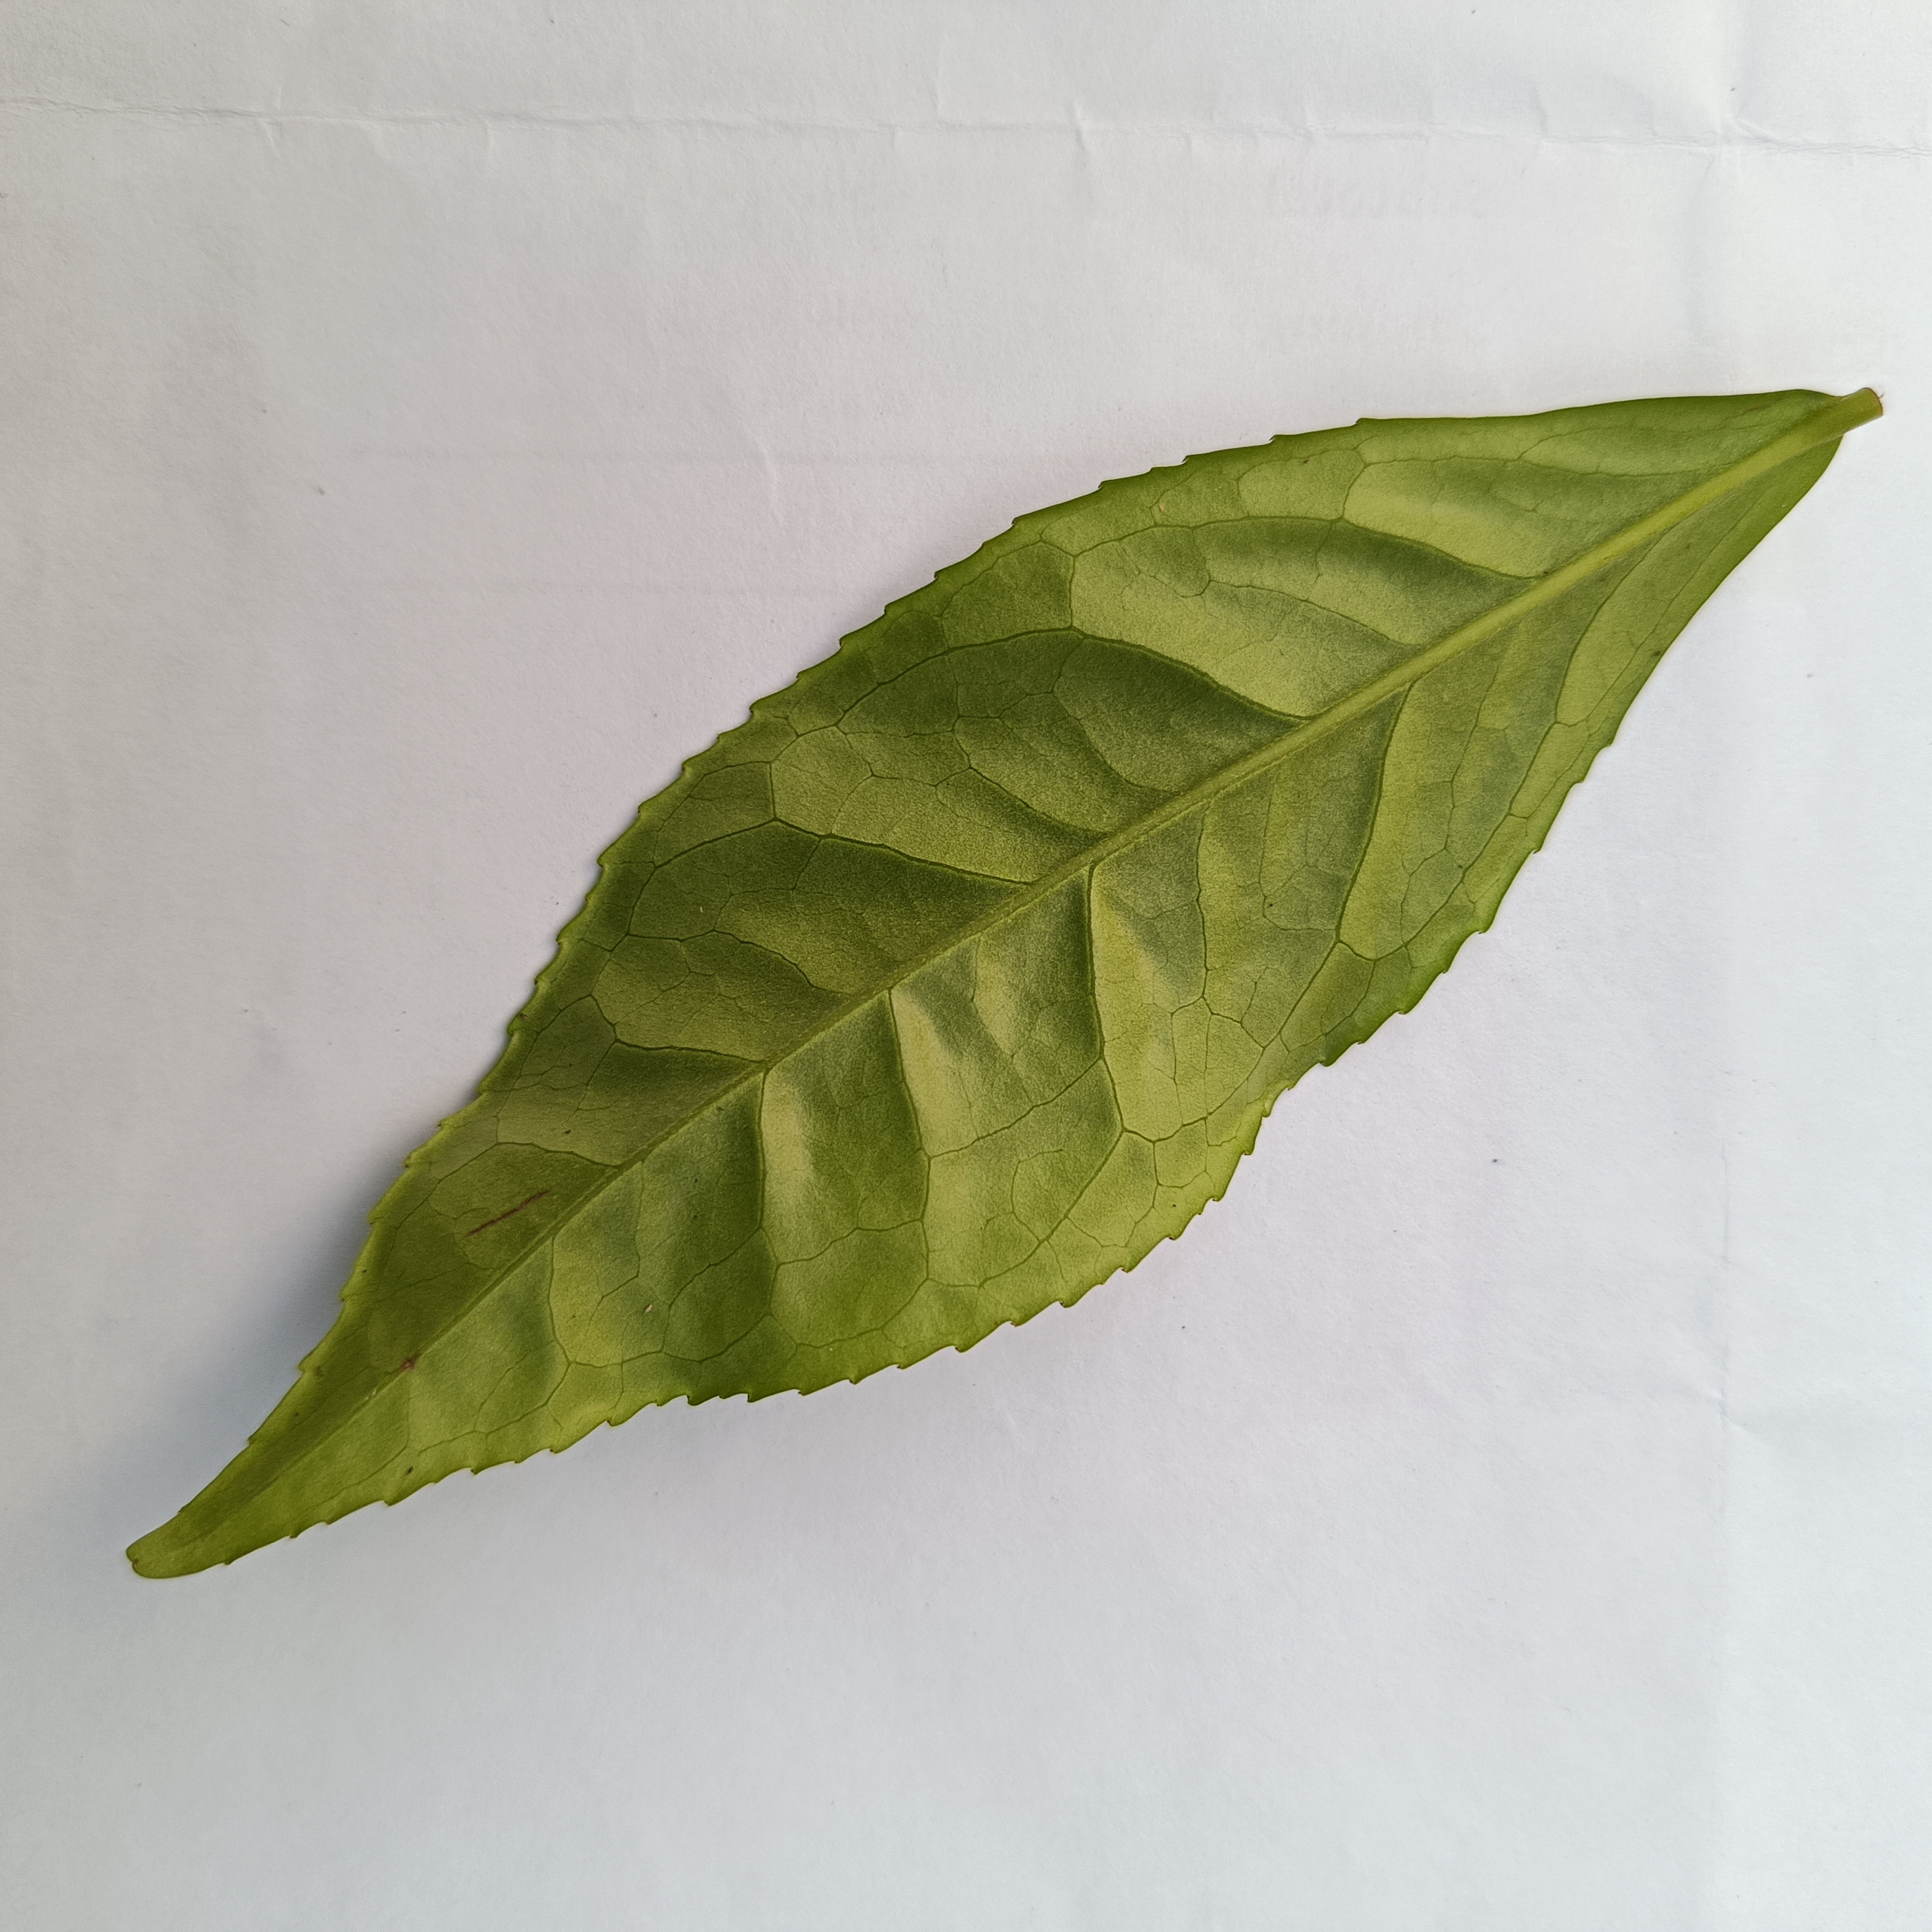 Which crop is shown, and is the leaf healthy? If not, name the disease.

tea, healthy
